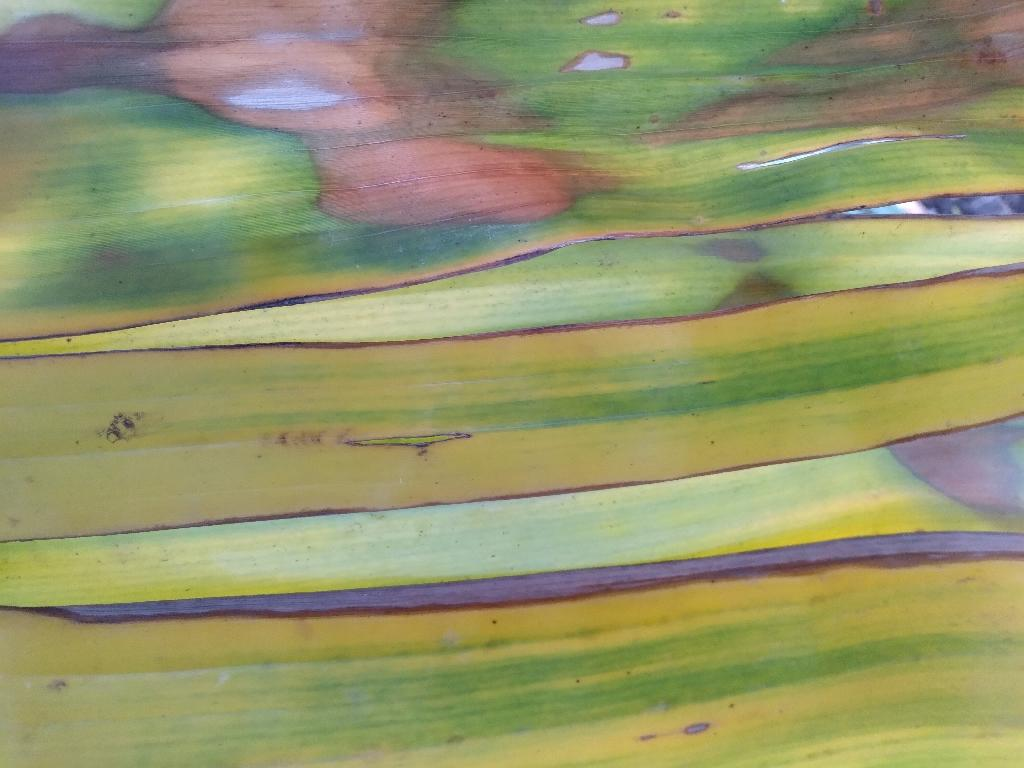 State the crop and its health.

banana, fusarium wilt race 1
